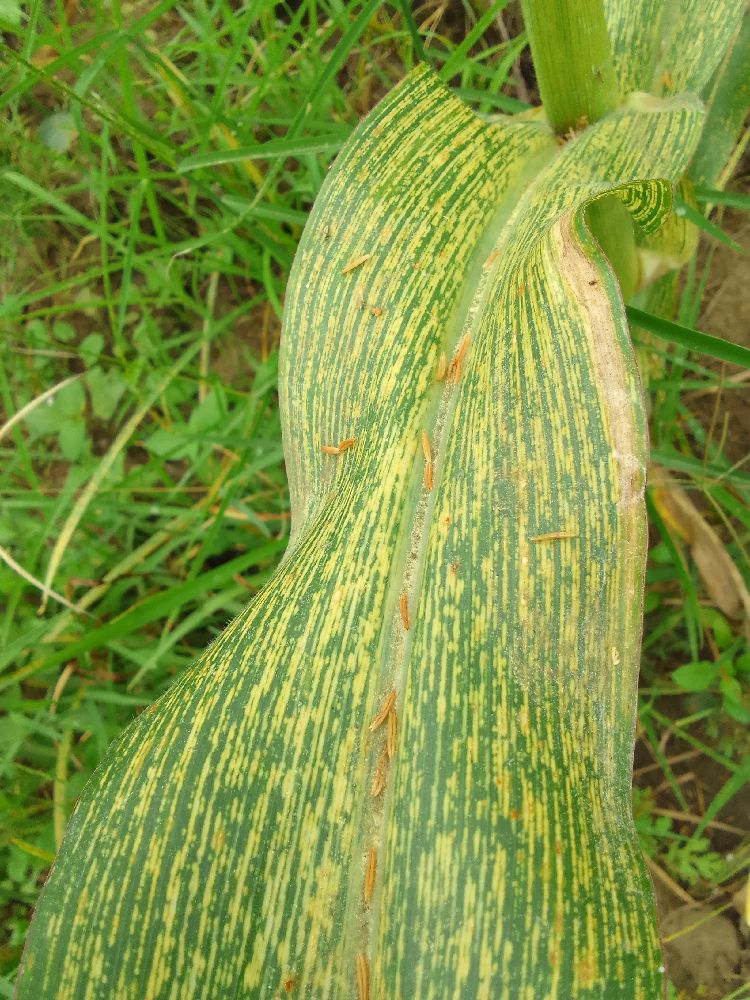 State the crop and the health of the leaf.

maize, maize streak virus
